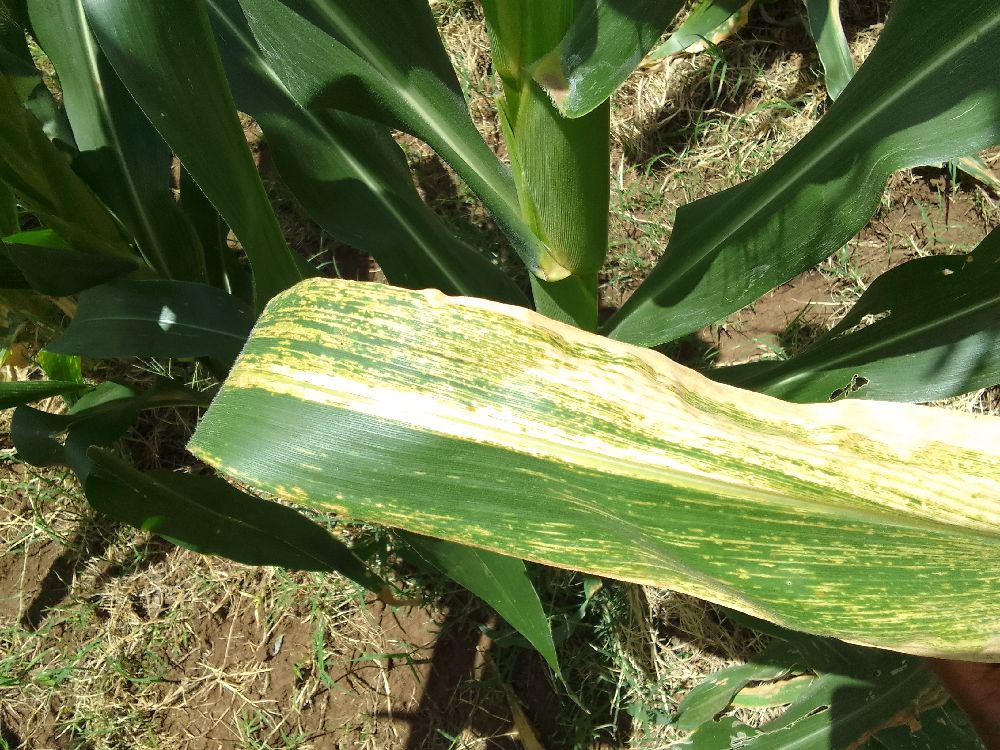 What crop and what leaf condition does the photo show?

maize, maize lethal necrosis
